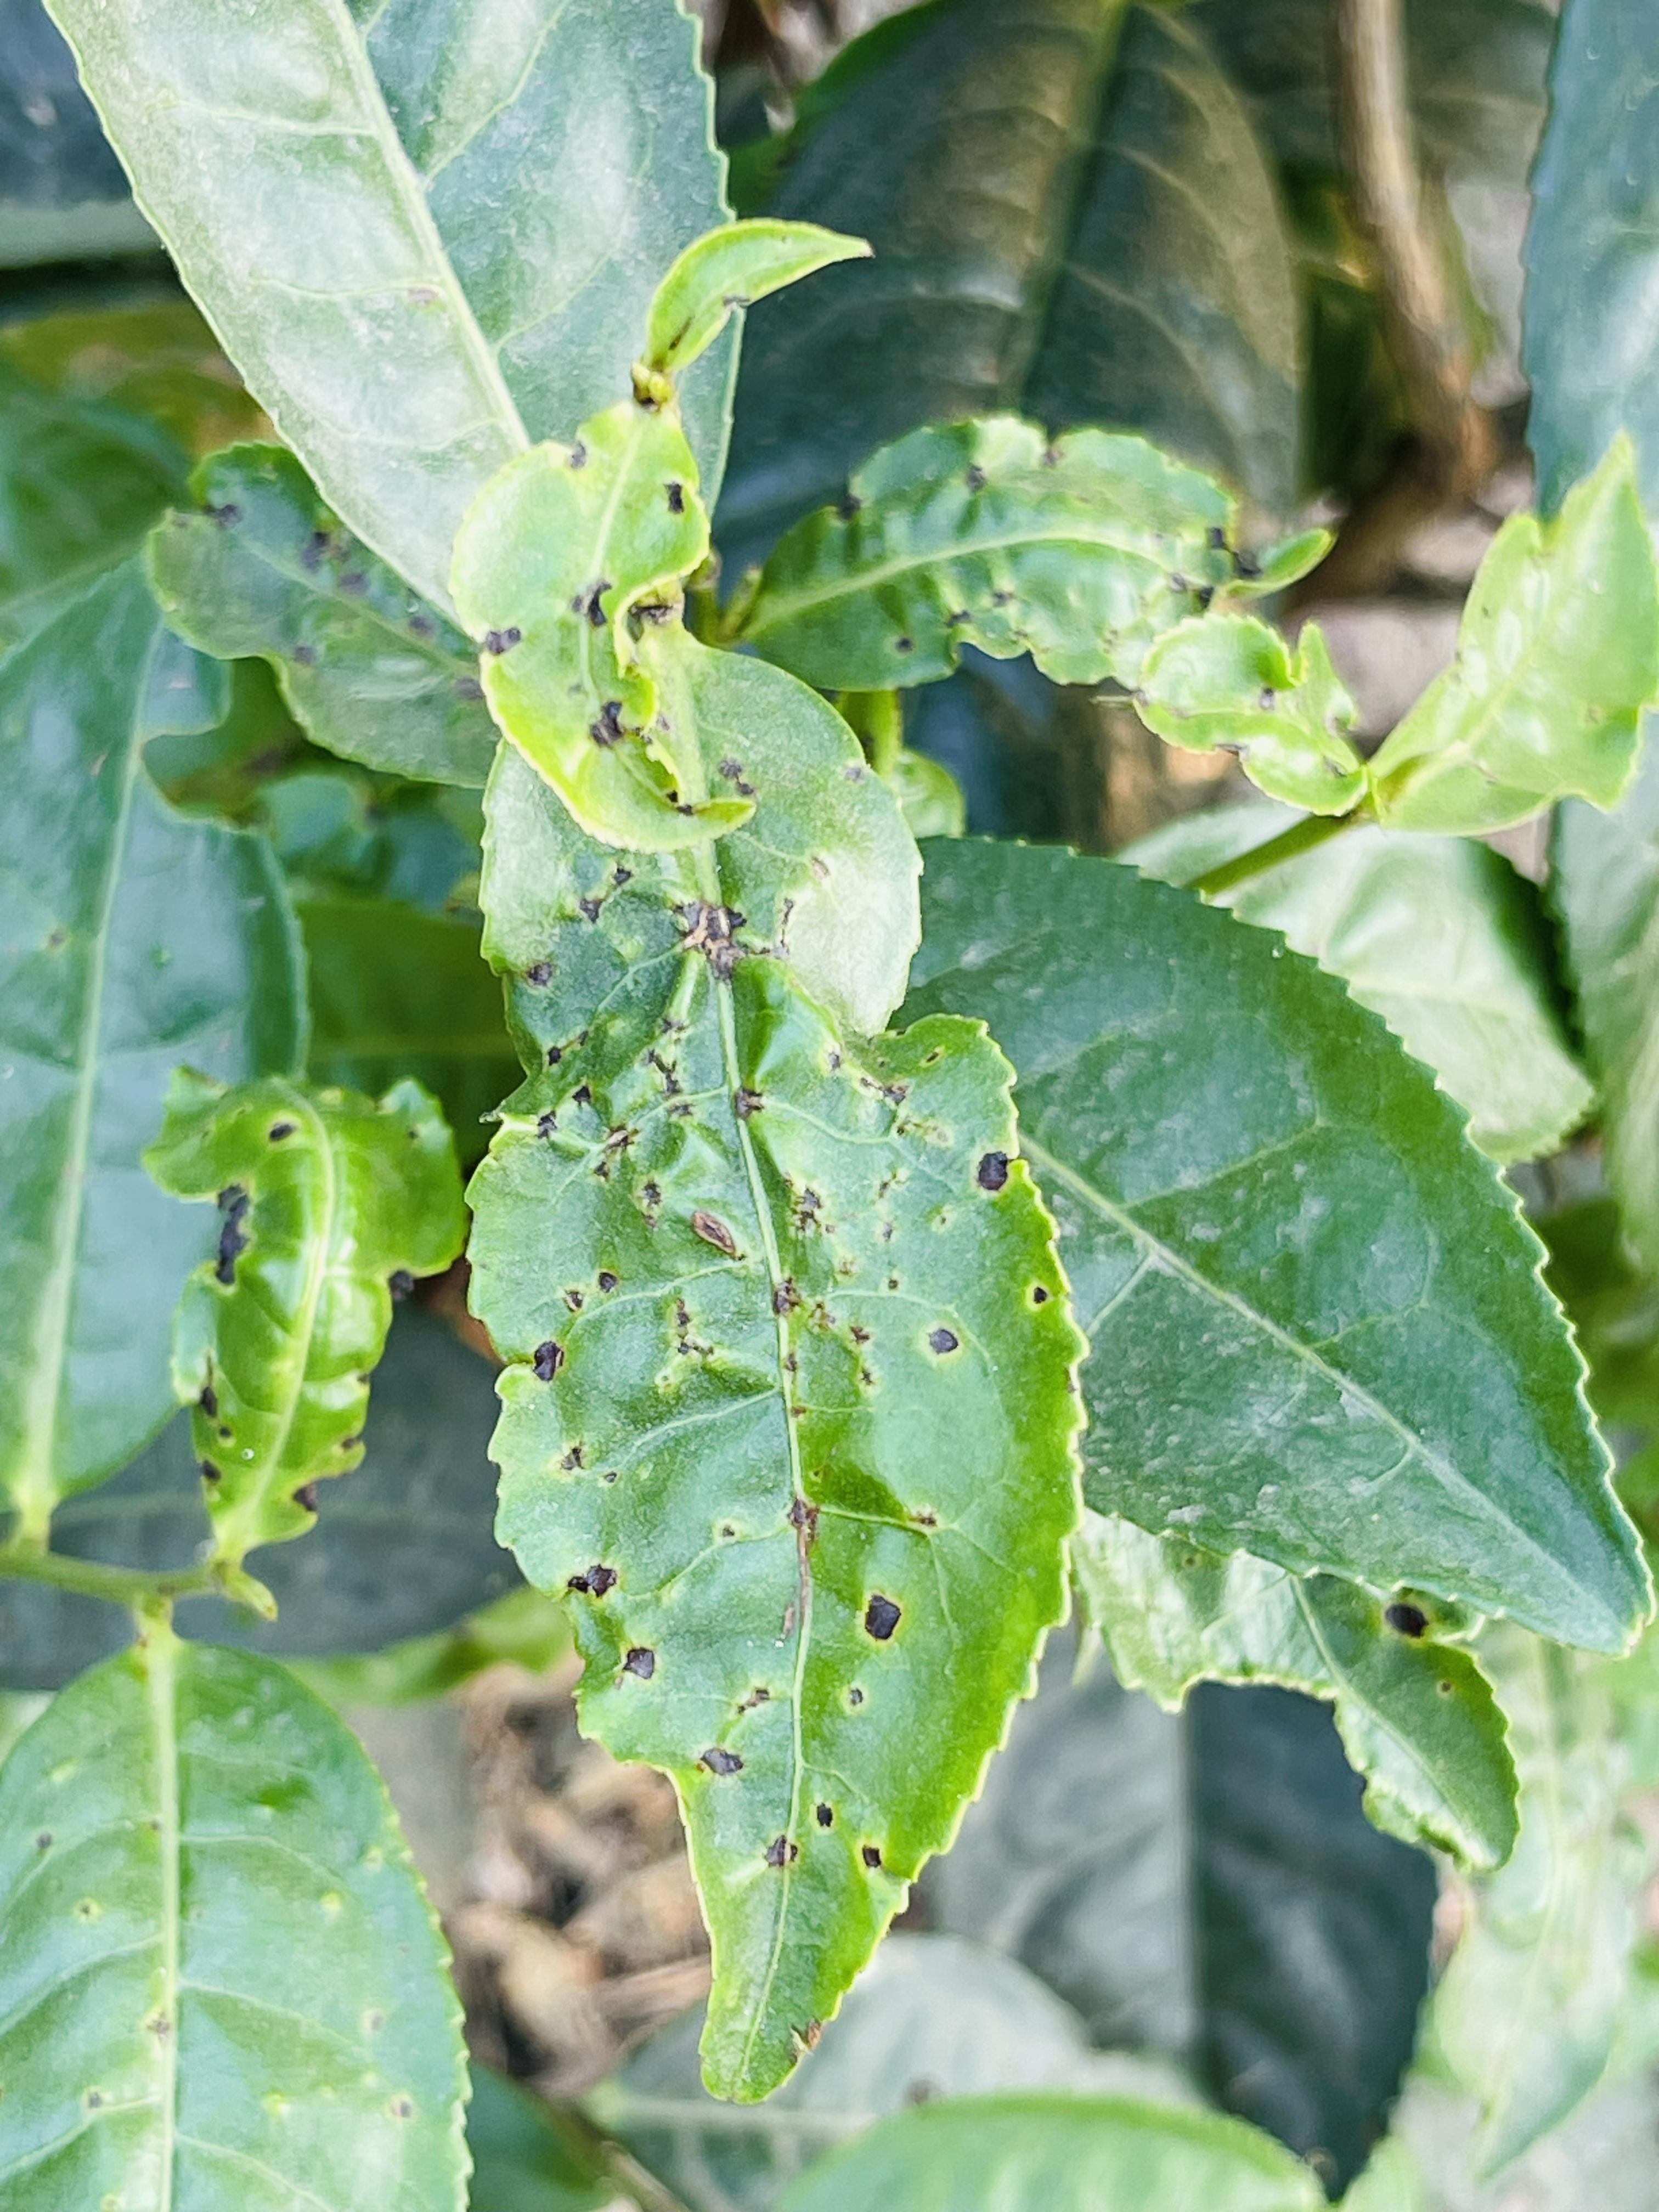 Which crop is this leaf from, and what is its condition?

tea, helopeltis
